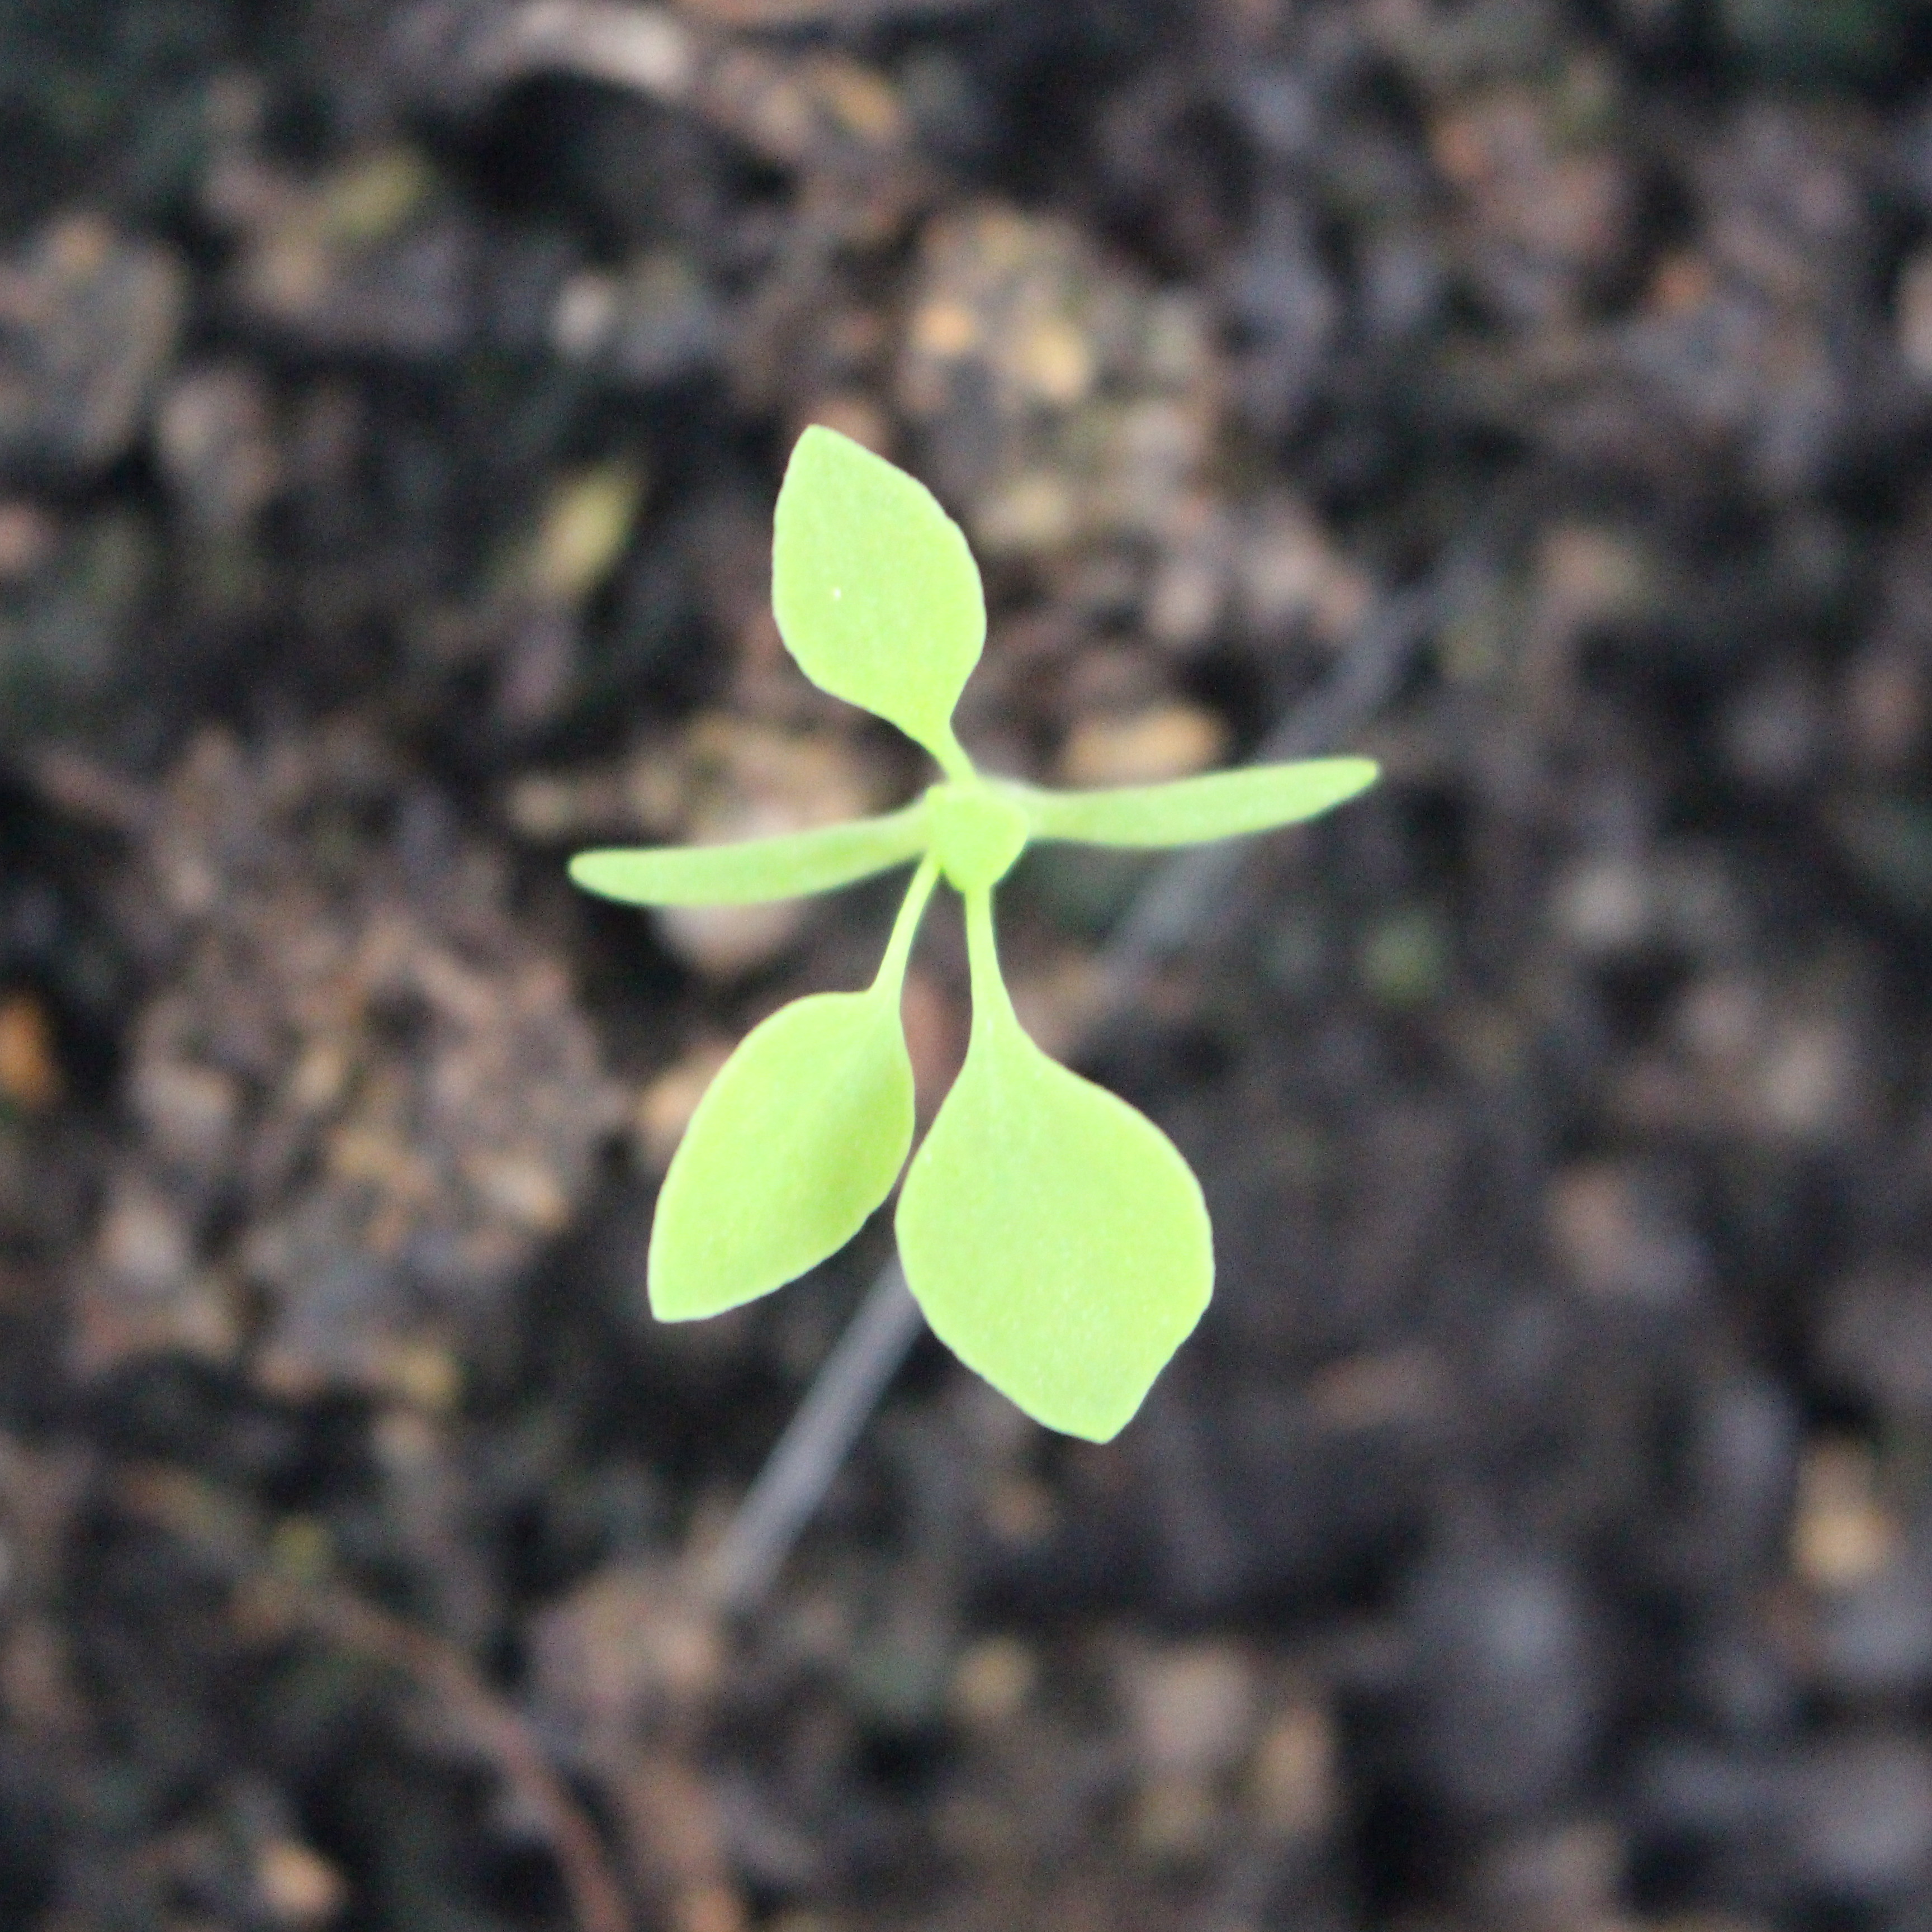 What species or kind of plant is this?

Papaver rhoeas
